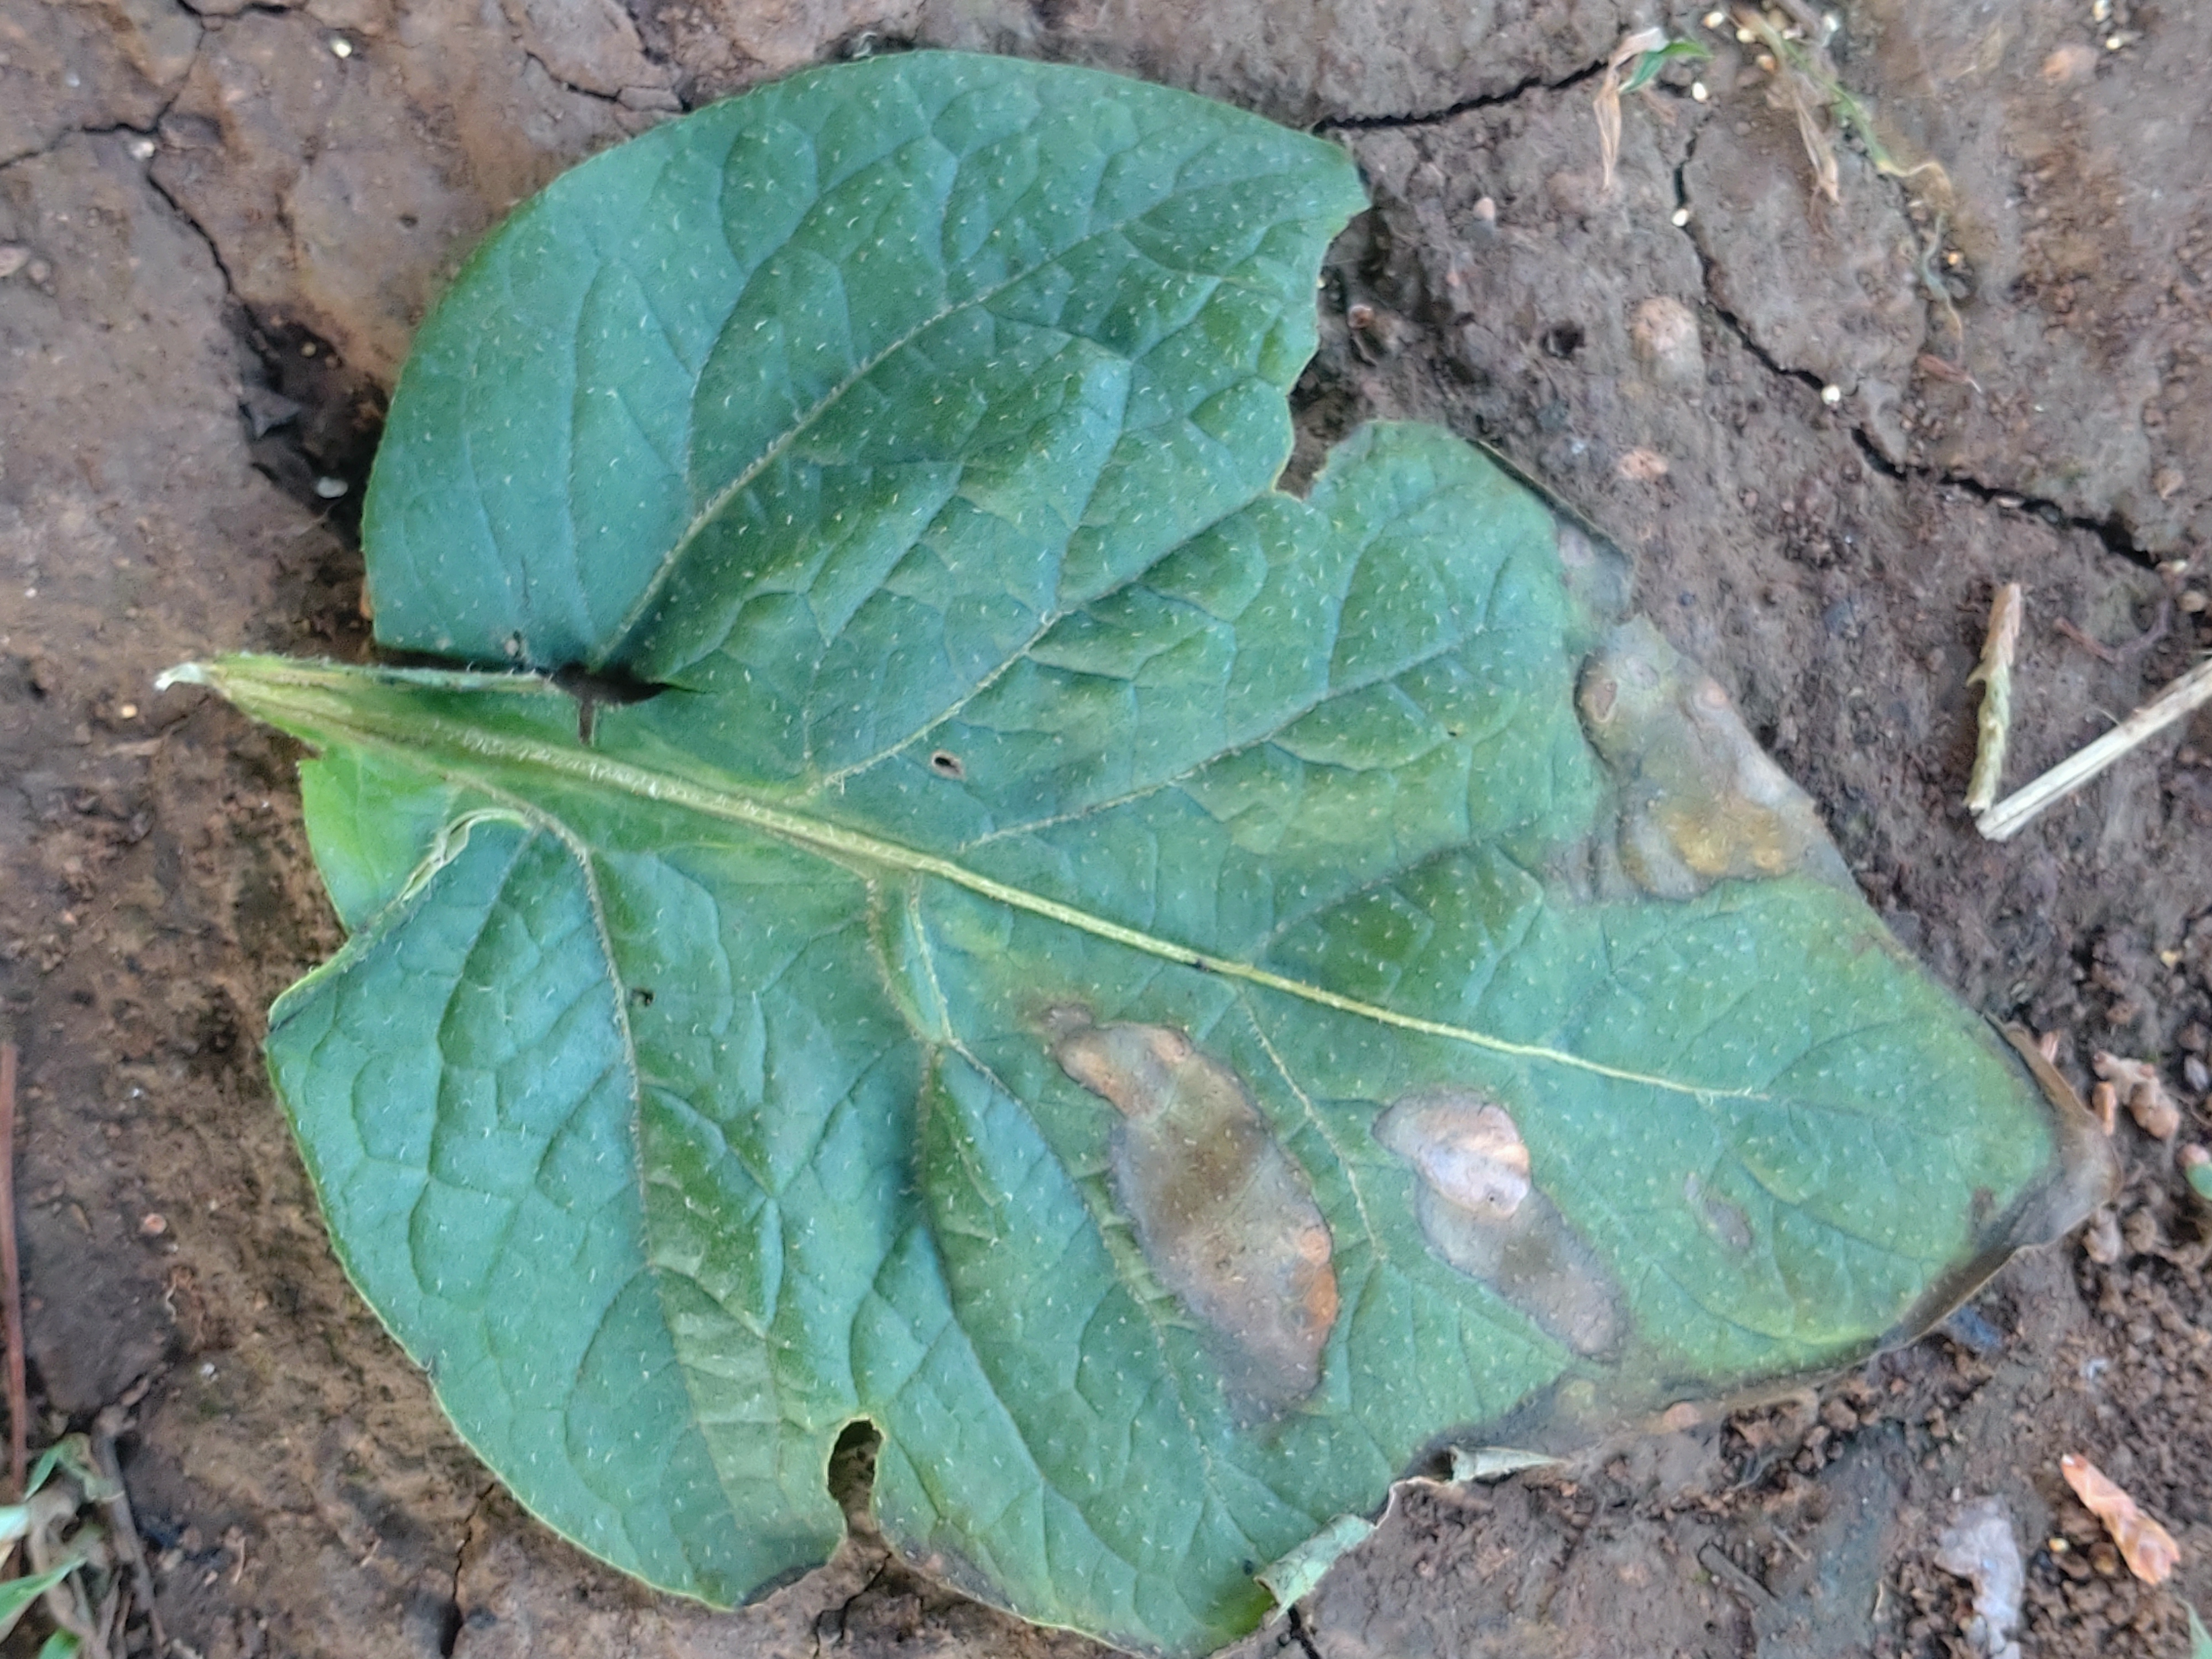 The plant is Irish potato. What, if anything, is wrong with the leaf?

early blight
